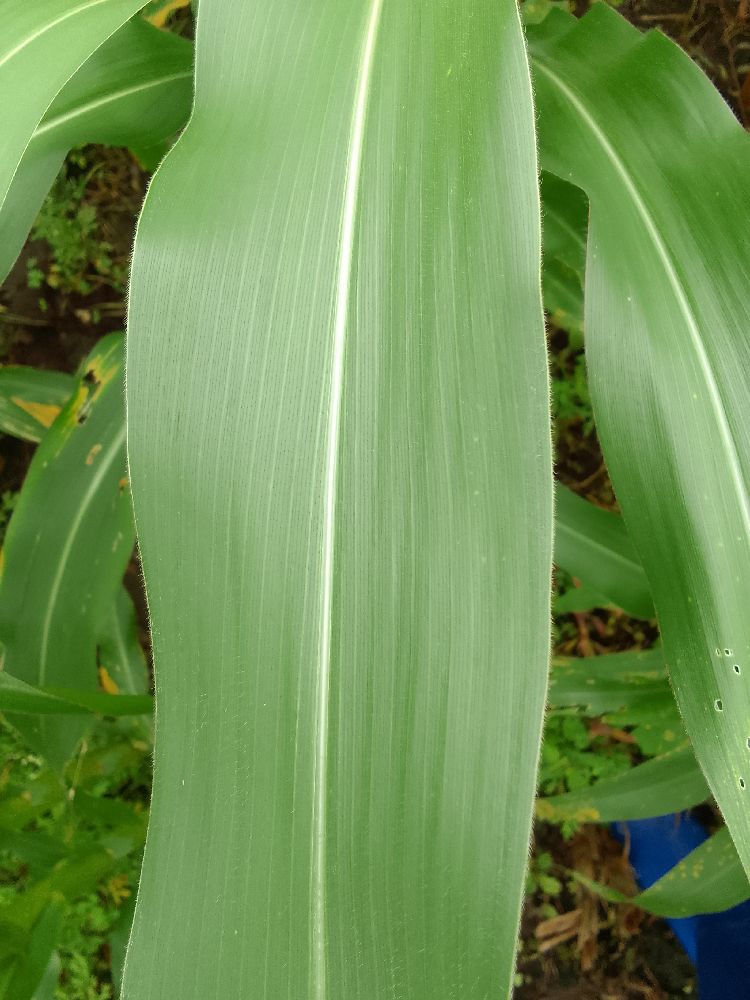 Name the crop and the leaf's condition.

maize, healthy
